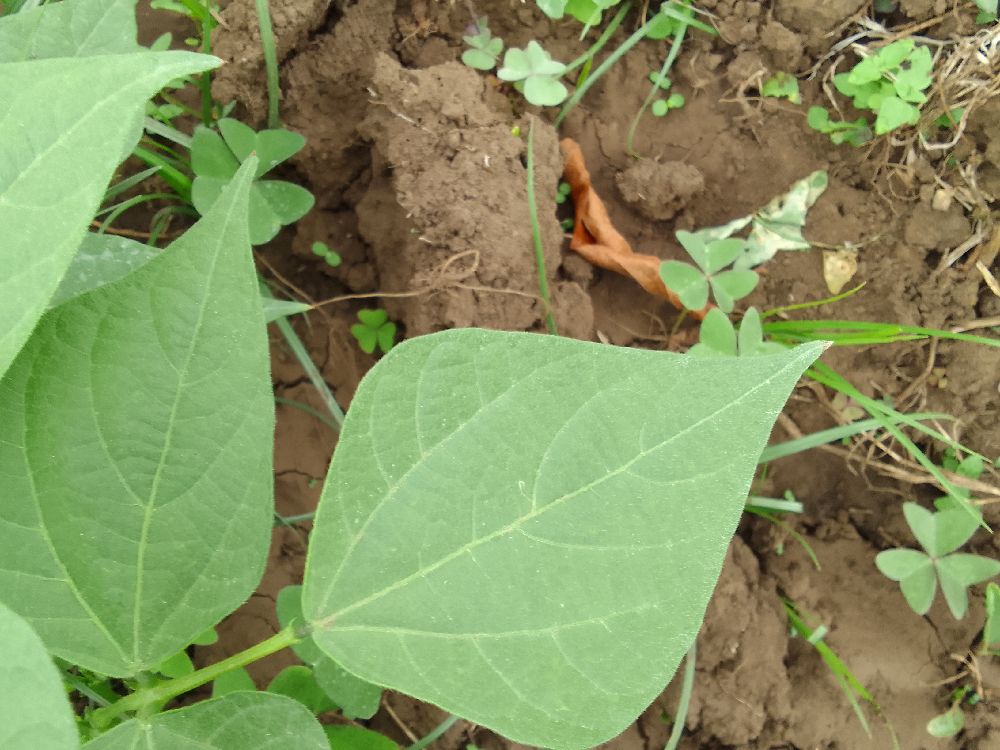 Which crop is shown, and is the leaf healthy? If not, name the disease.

common bean, healthy
